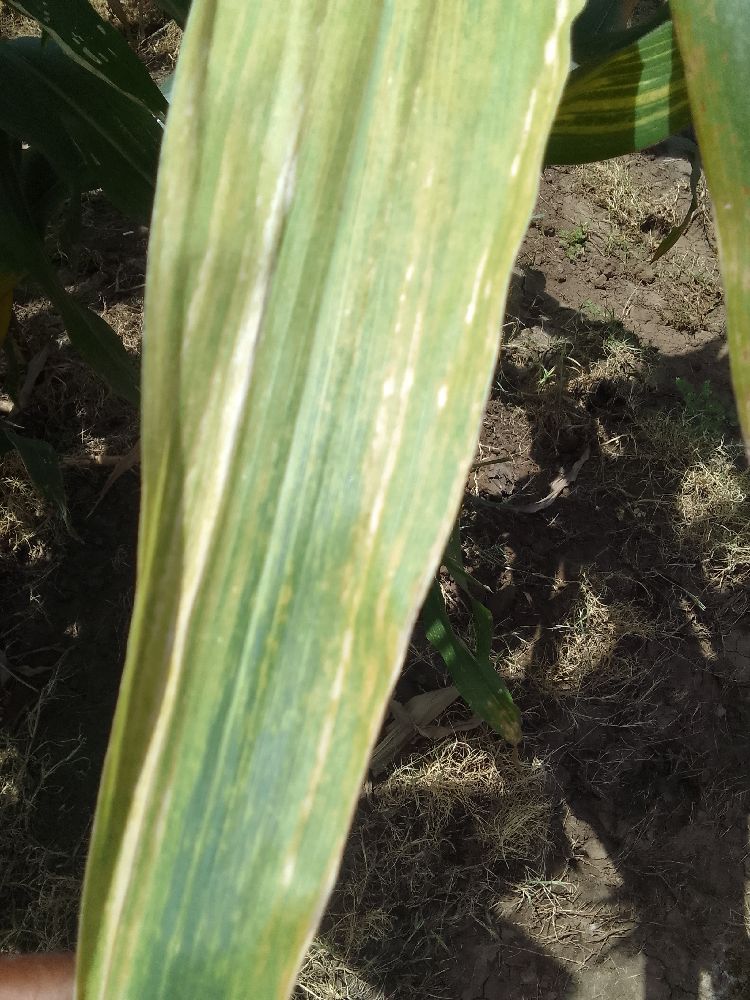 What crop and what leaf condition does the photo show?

maize, maize lethal necrosis
